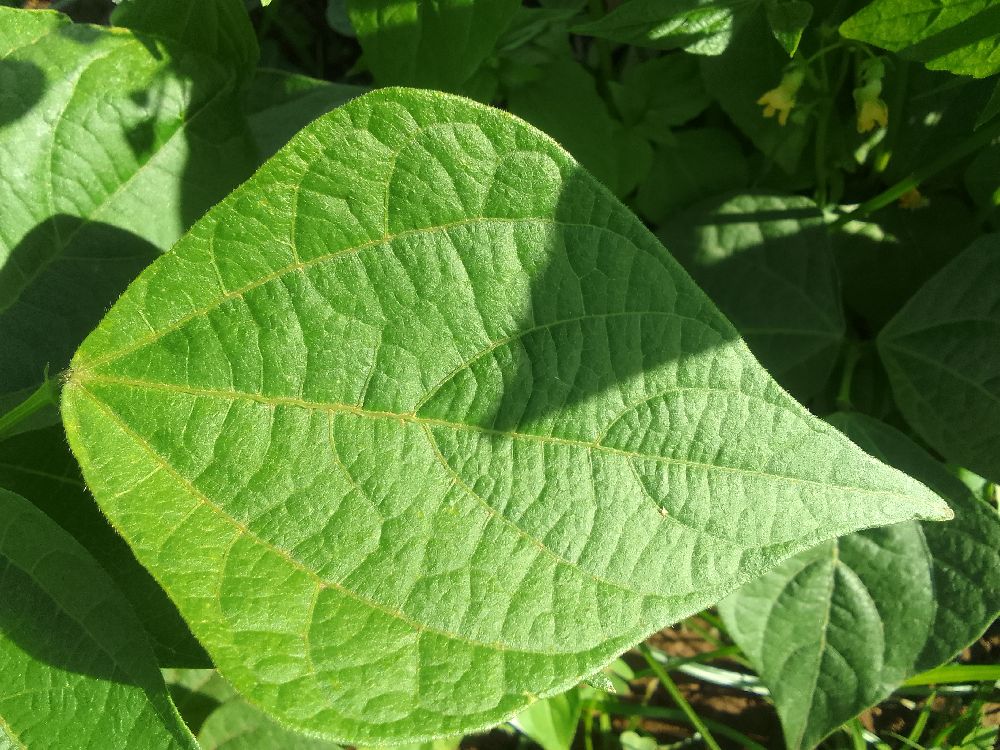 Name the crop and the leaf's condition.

common bean, healthy
